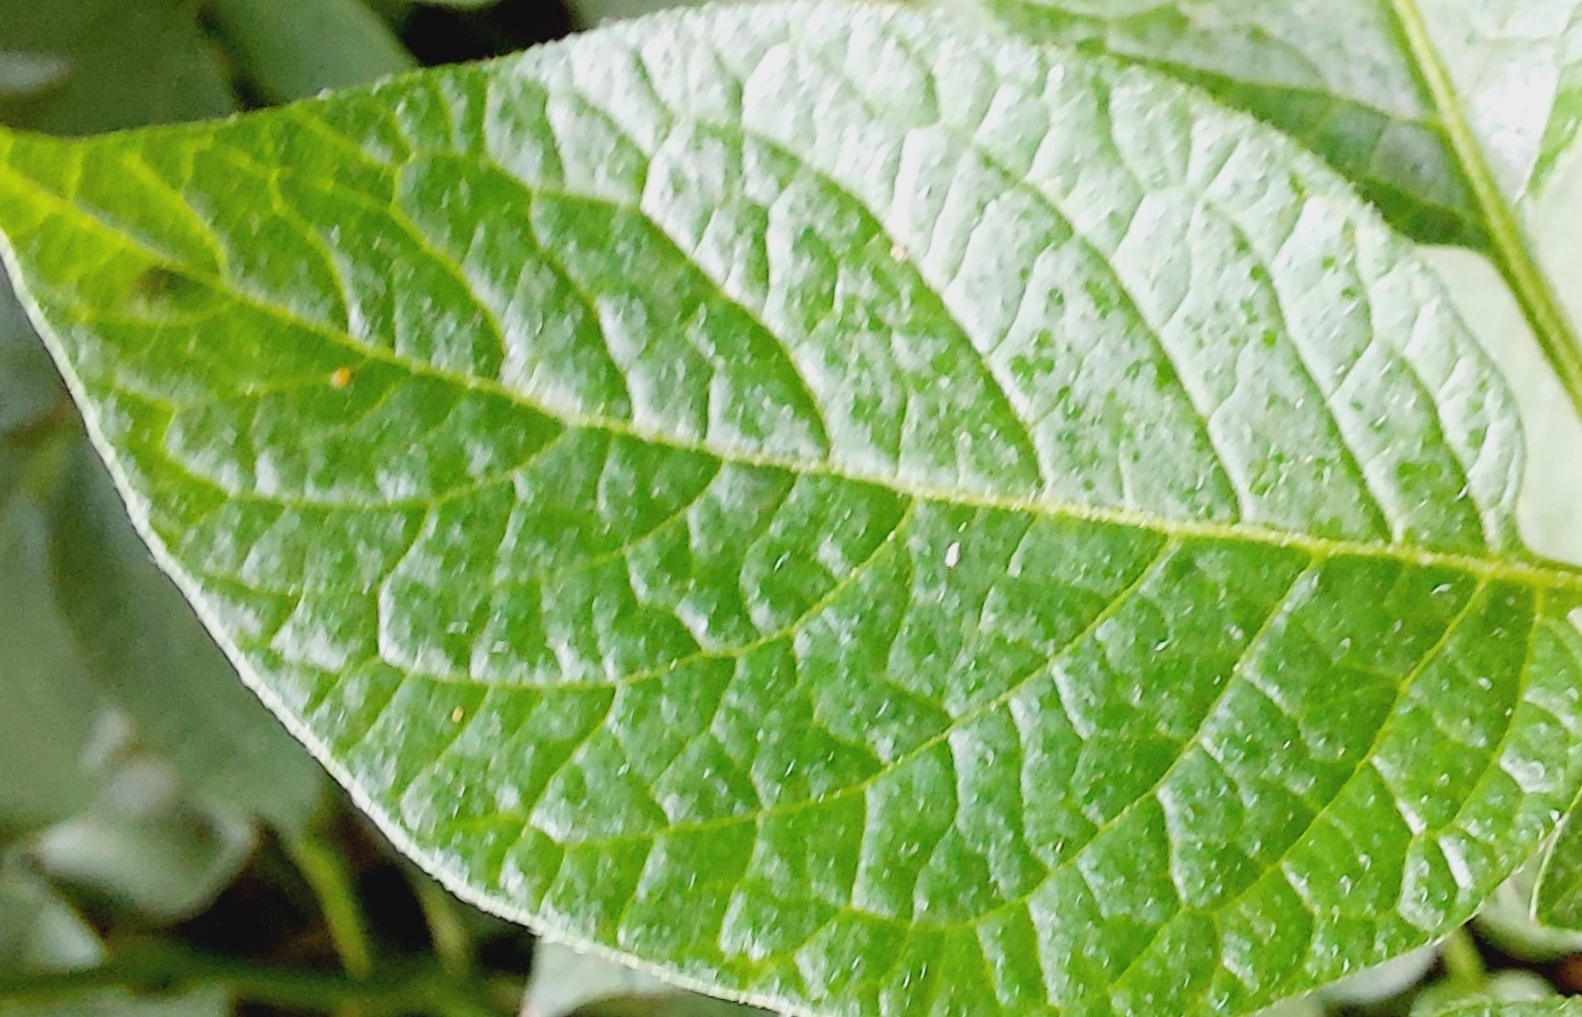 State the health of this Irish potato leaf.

healthy
